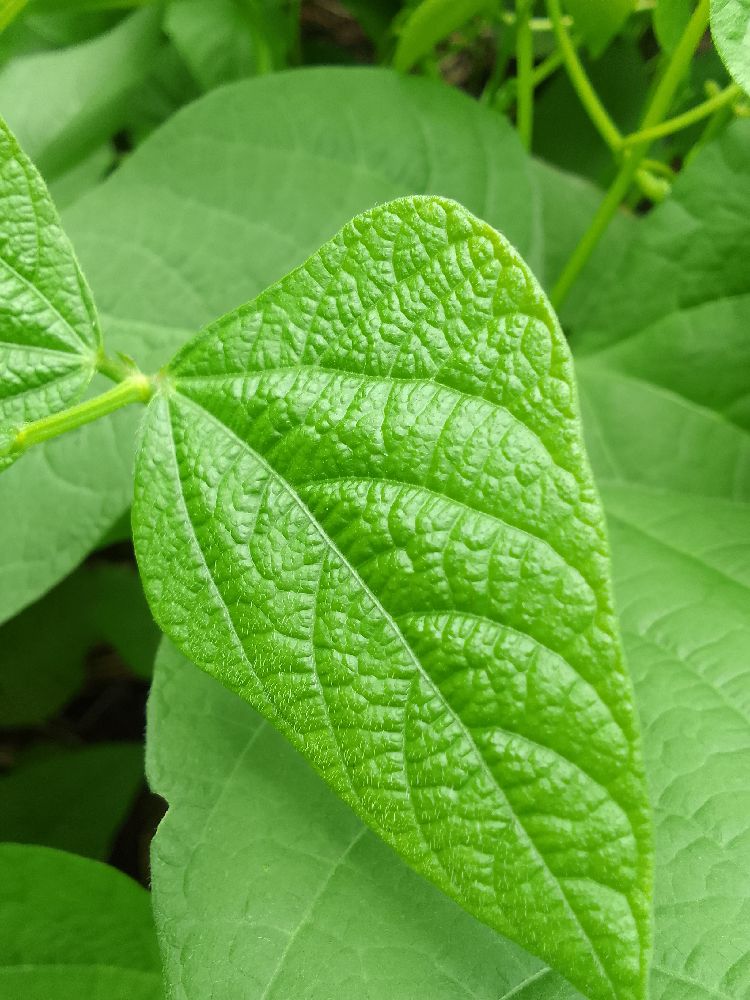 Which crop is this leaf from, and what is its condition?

common bean, healthy
